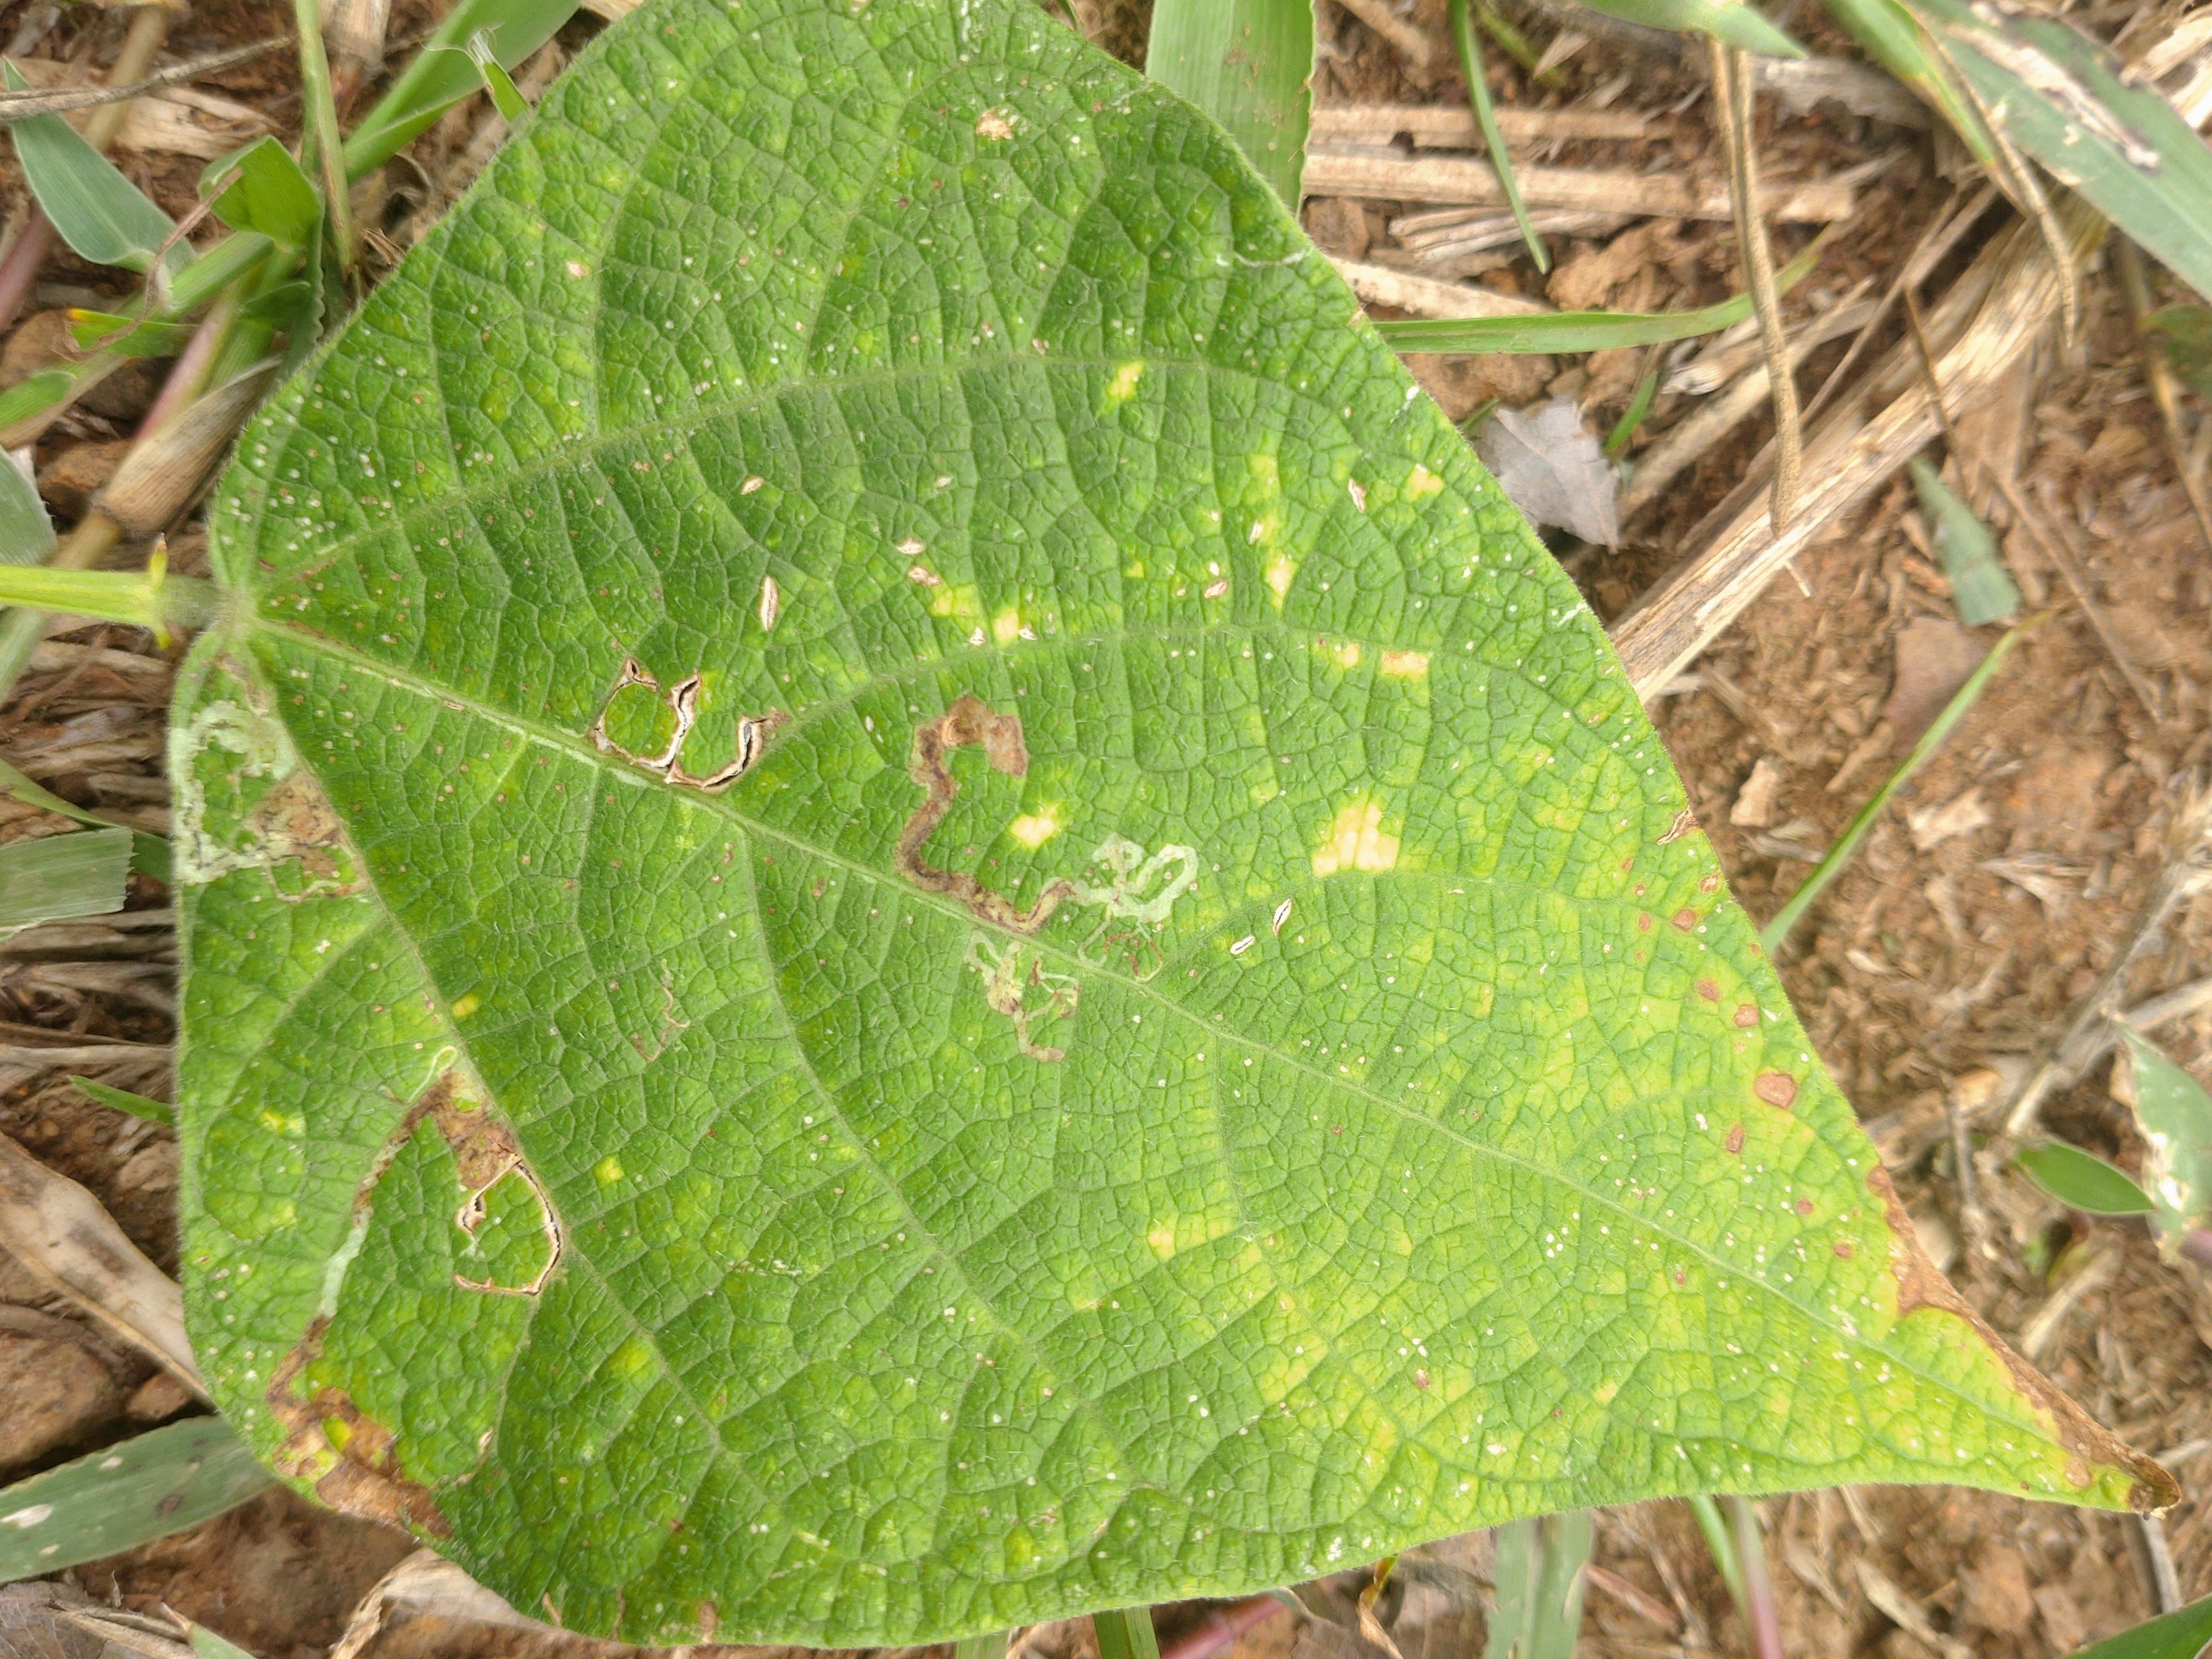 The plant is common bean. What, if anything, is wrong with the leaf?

anthracnose
